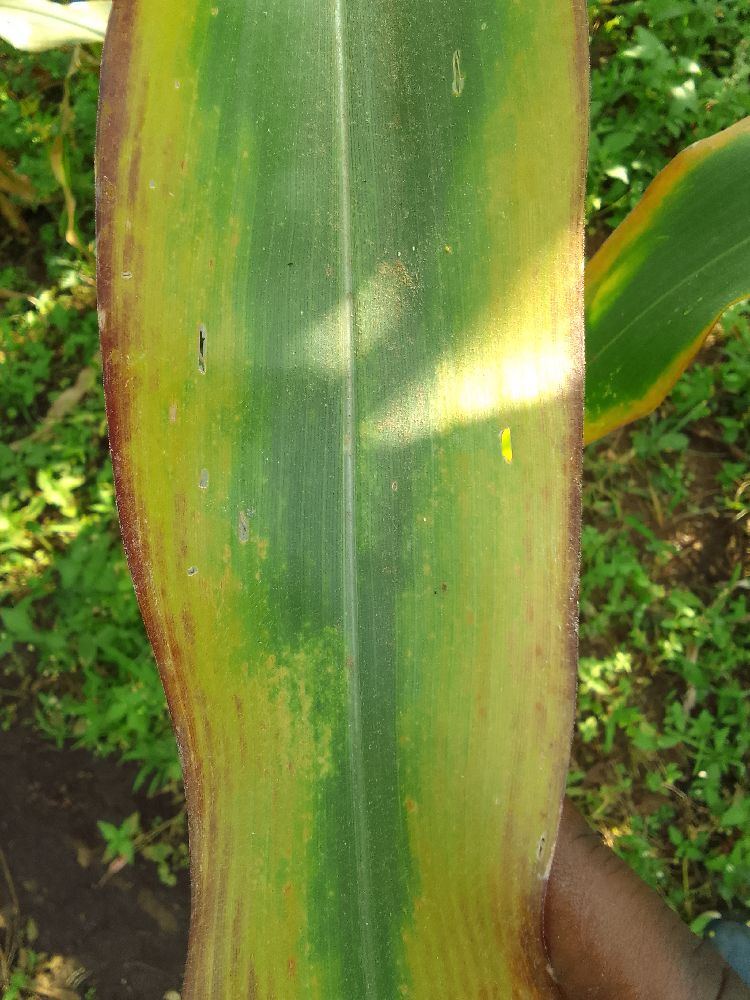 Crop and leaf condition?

maize, maize lethal necrosis
